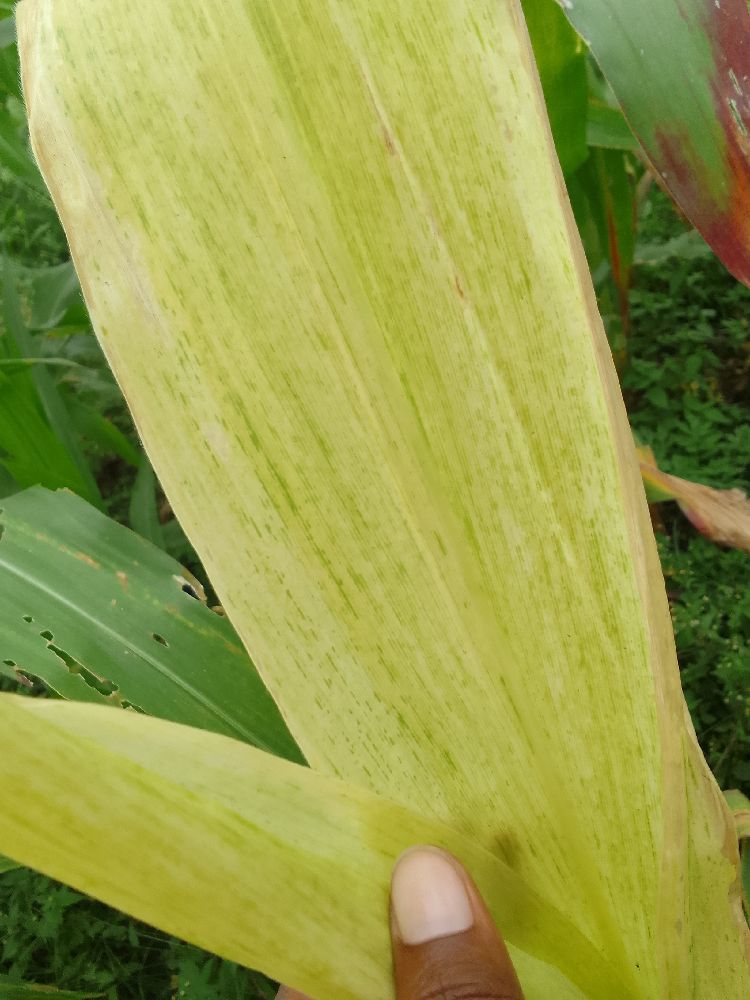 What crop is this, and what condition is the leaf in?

maize, maize lethal necrosis
